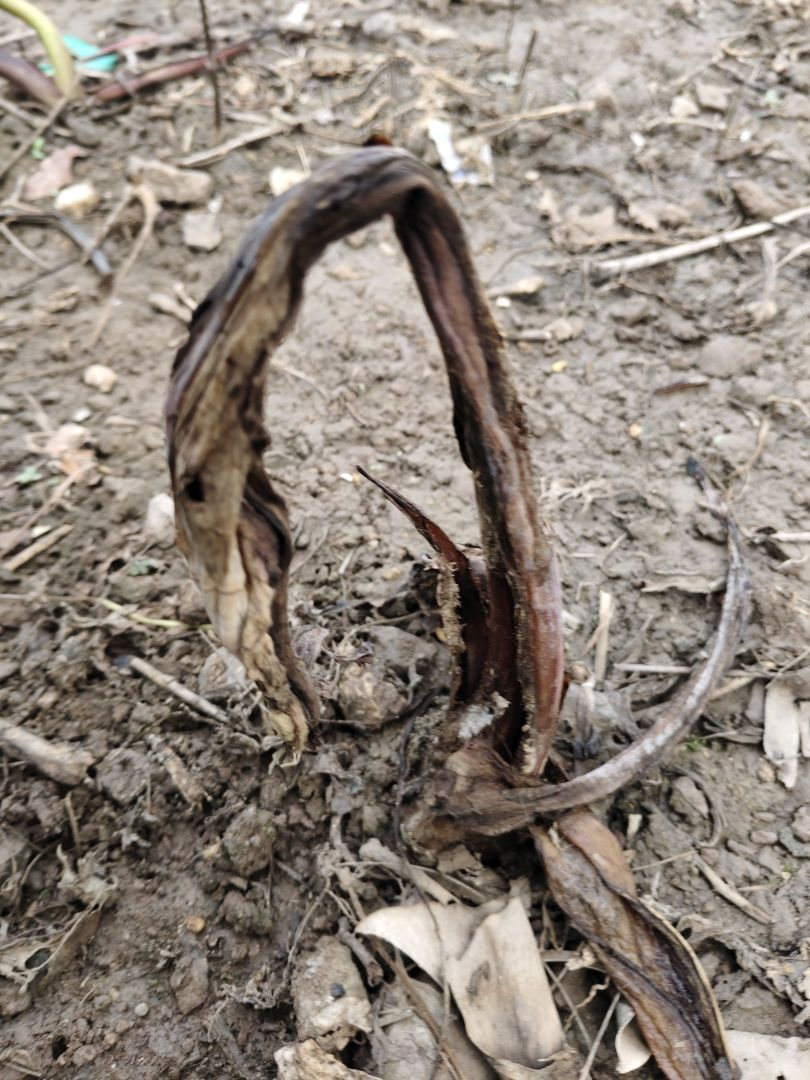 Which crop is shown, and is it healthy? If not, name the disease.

taro, root rot
